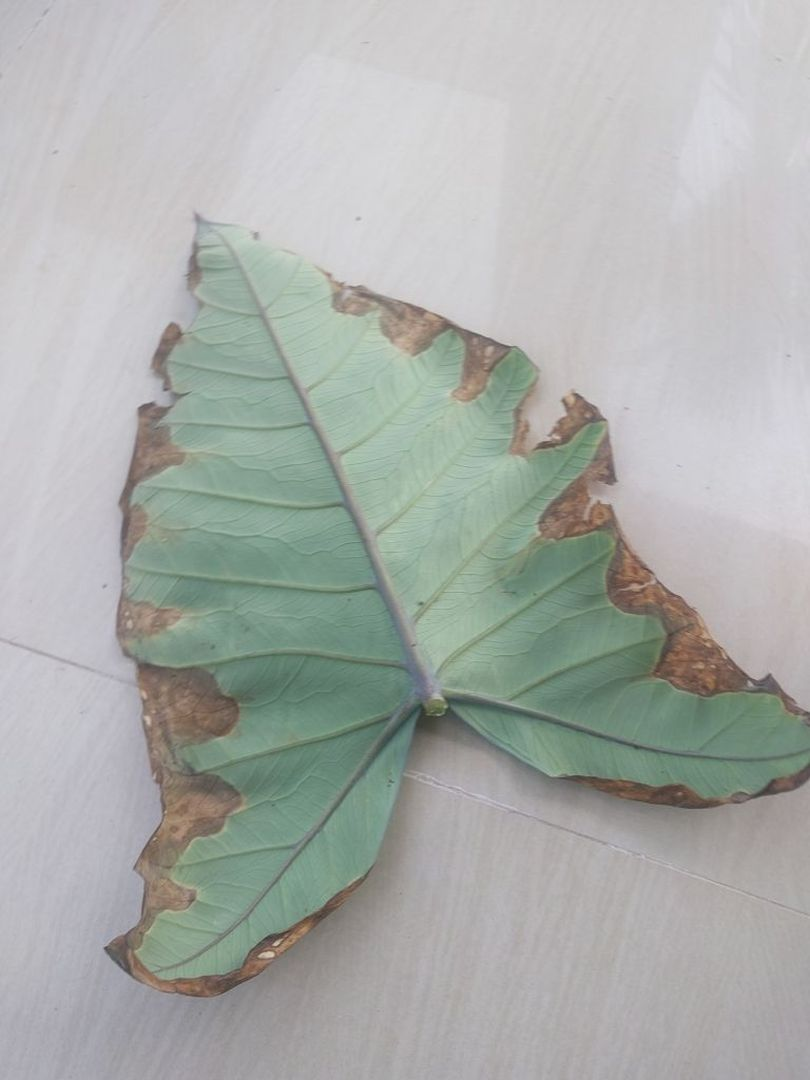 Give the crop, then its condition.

taro, leaf blight
